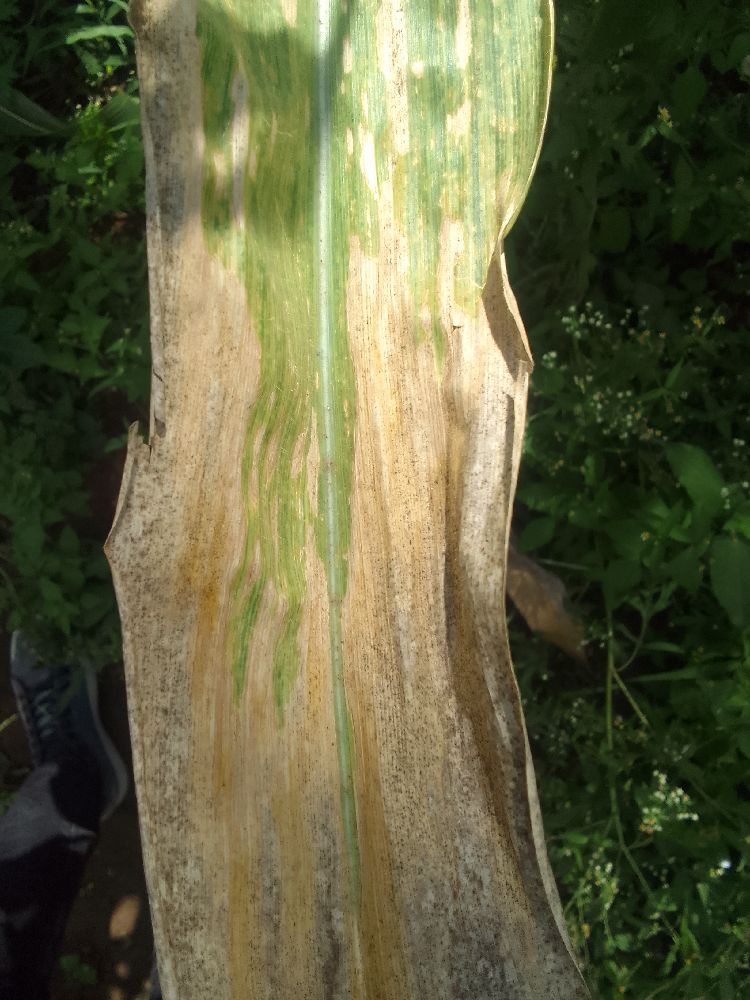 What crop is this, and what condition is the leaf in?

maize, maize lethal necrosis
